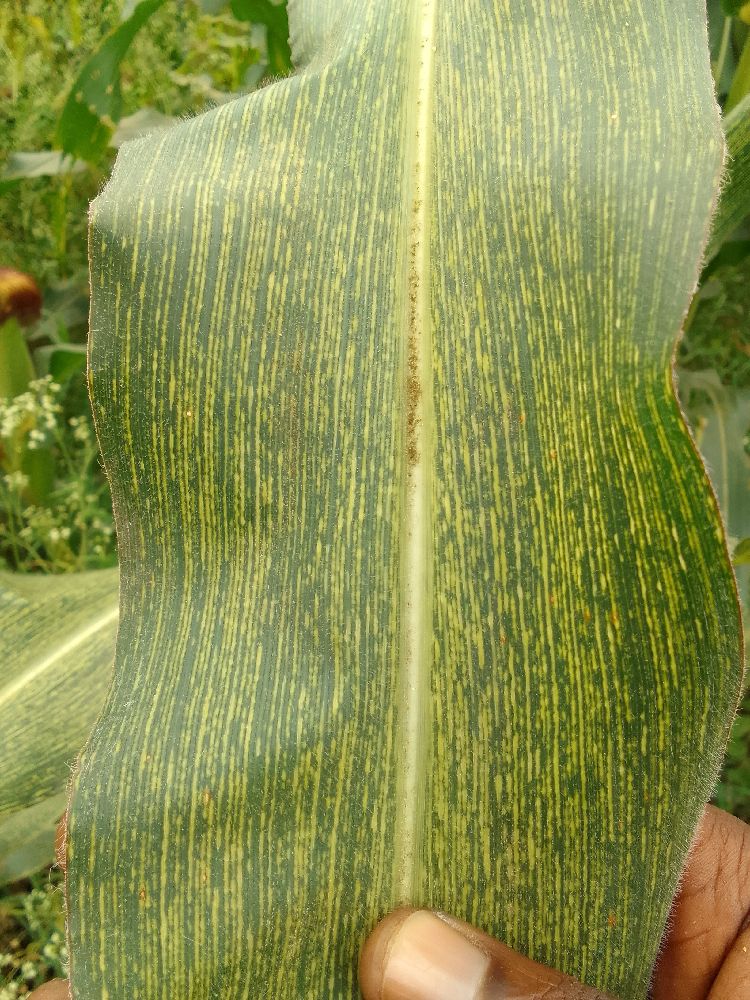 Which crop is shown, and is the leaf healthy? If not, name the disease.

maize, maize streak virus
